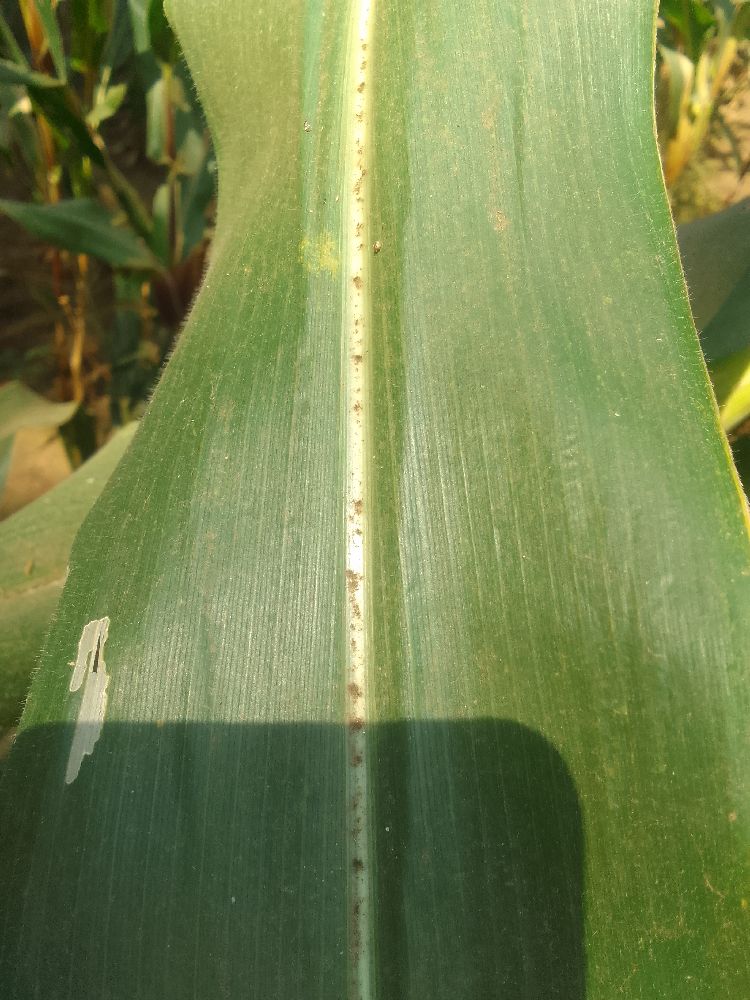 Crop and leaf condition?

maize, healthy
